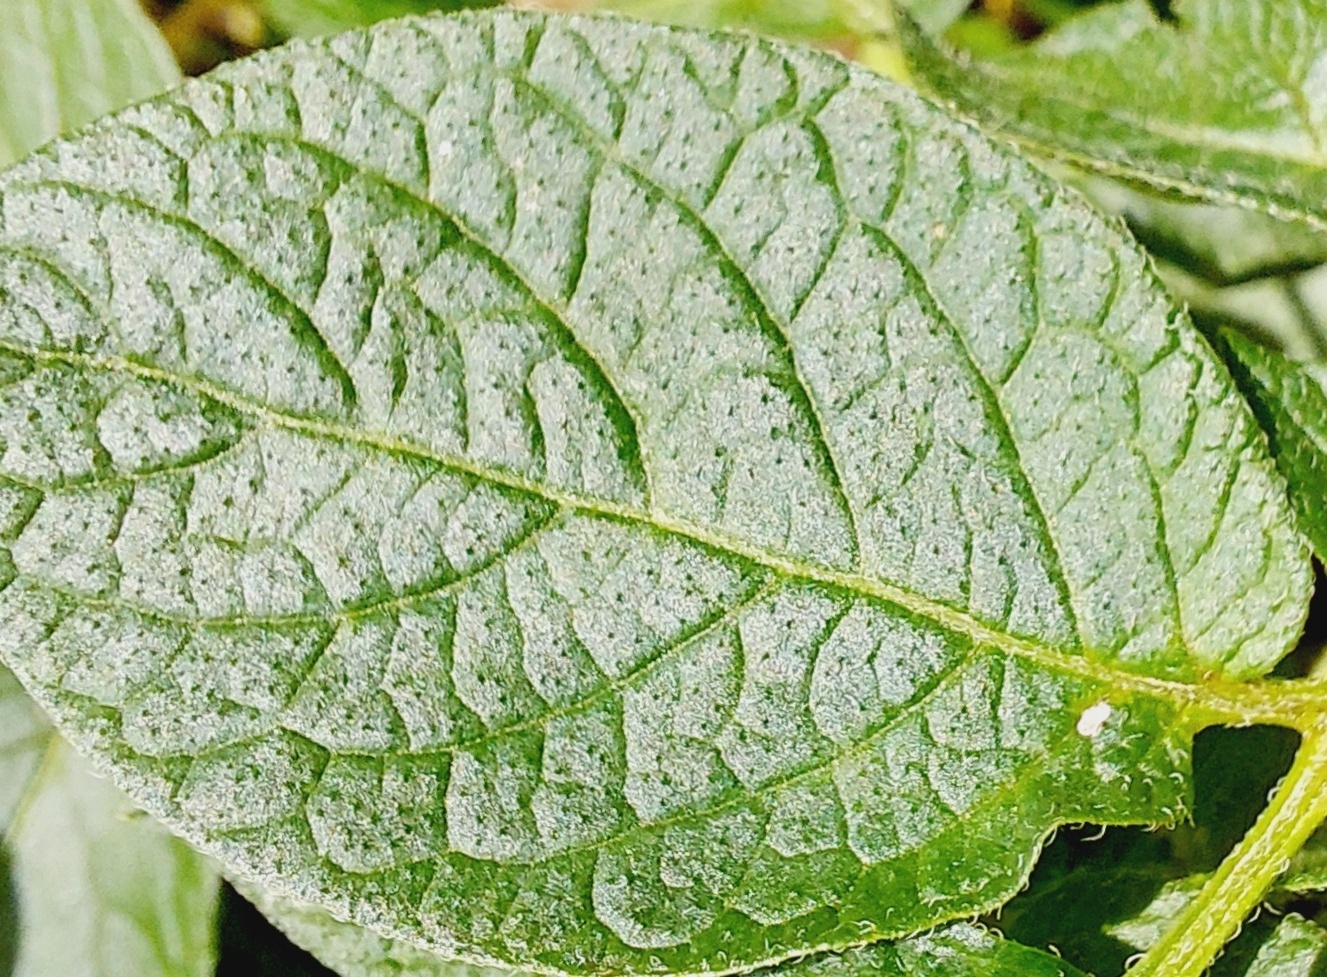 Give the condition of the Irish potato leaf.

healthy
